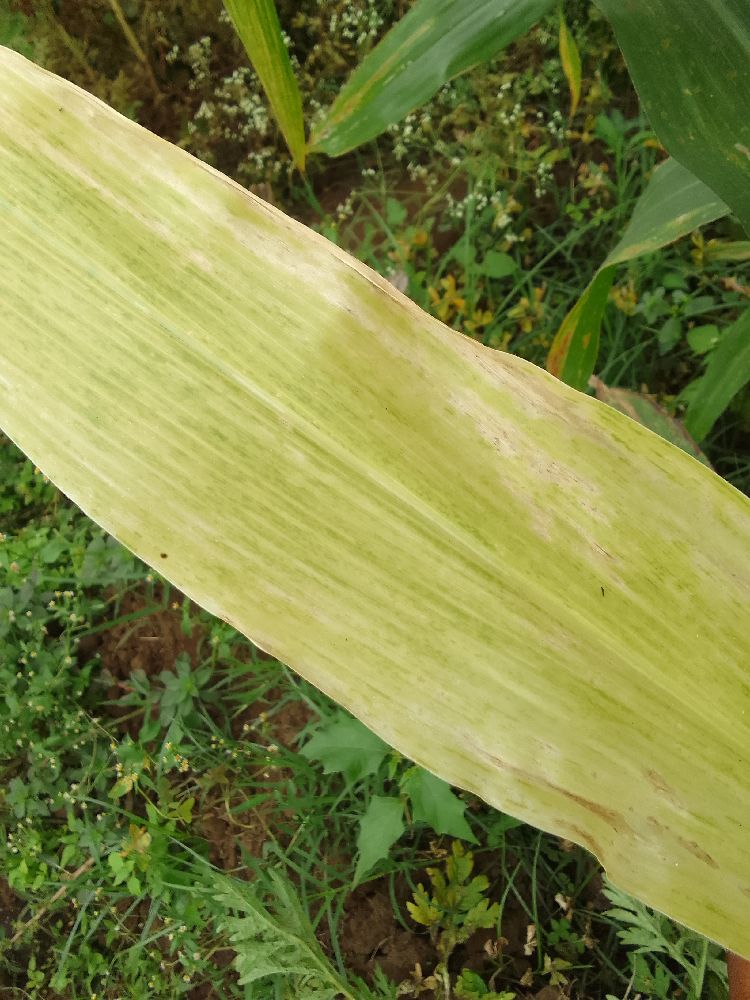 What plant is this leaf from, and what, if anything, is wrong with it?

maize, maize lethal necrosis
